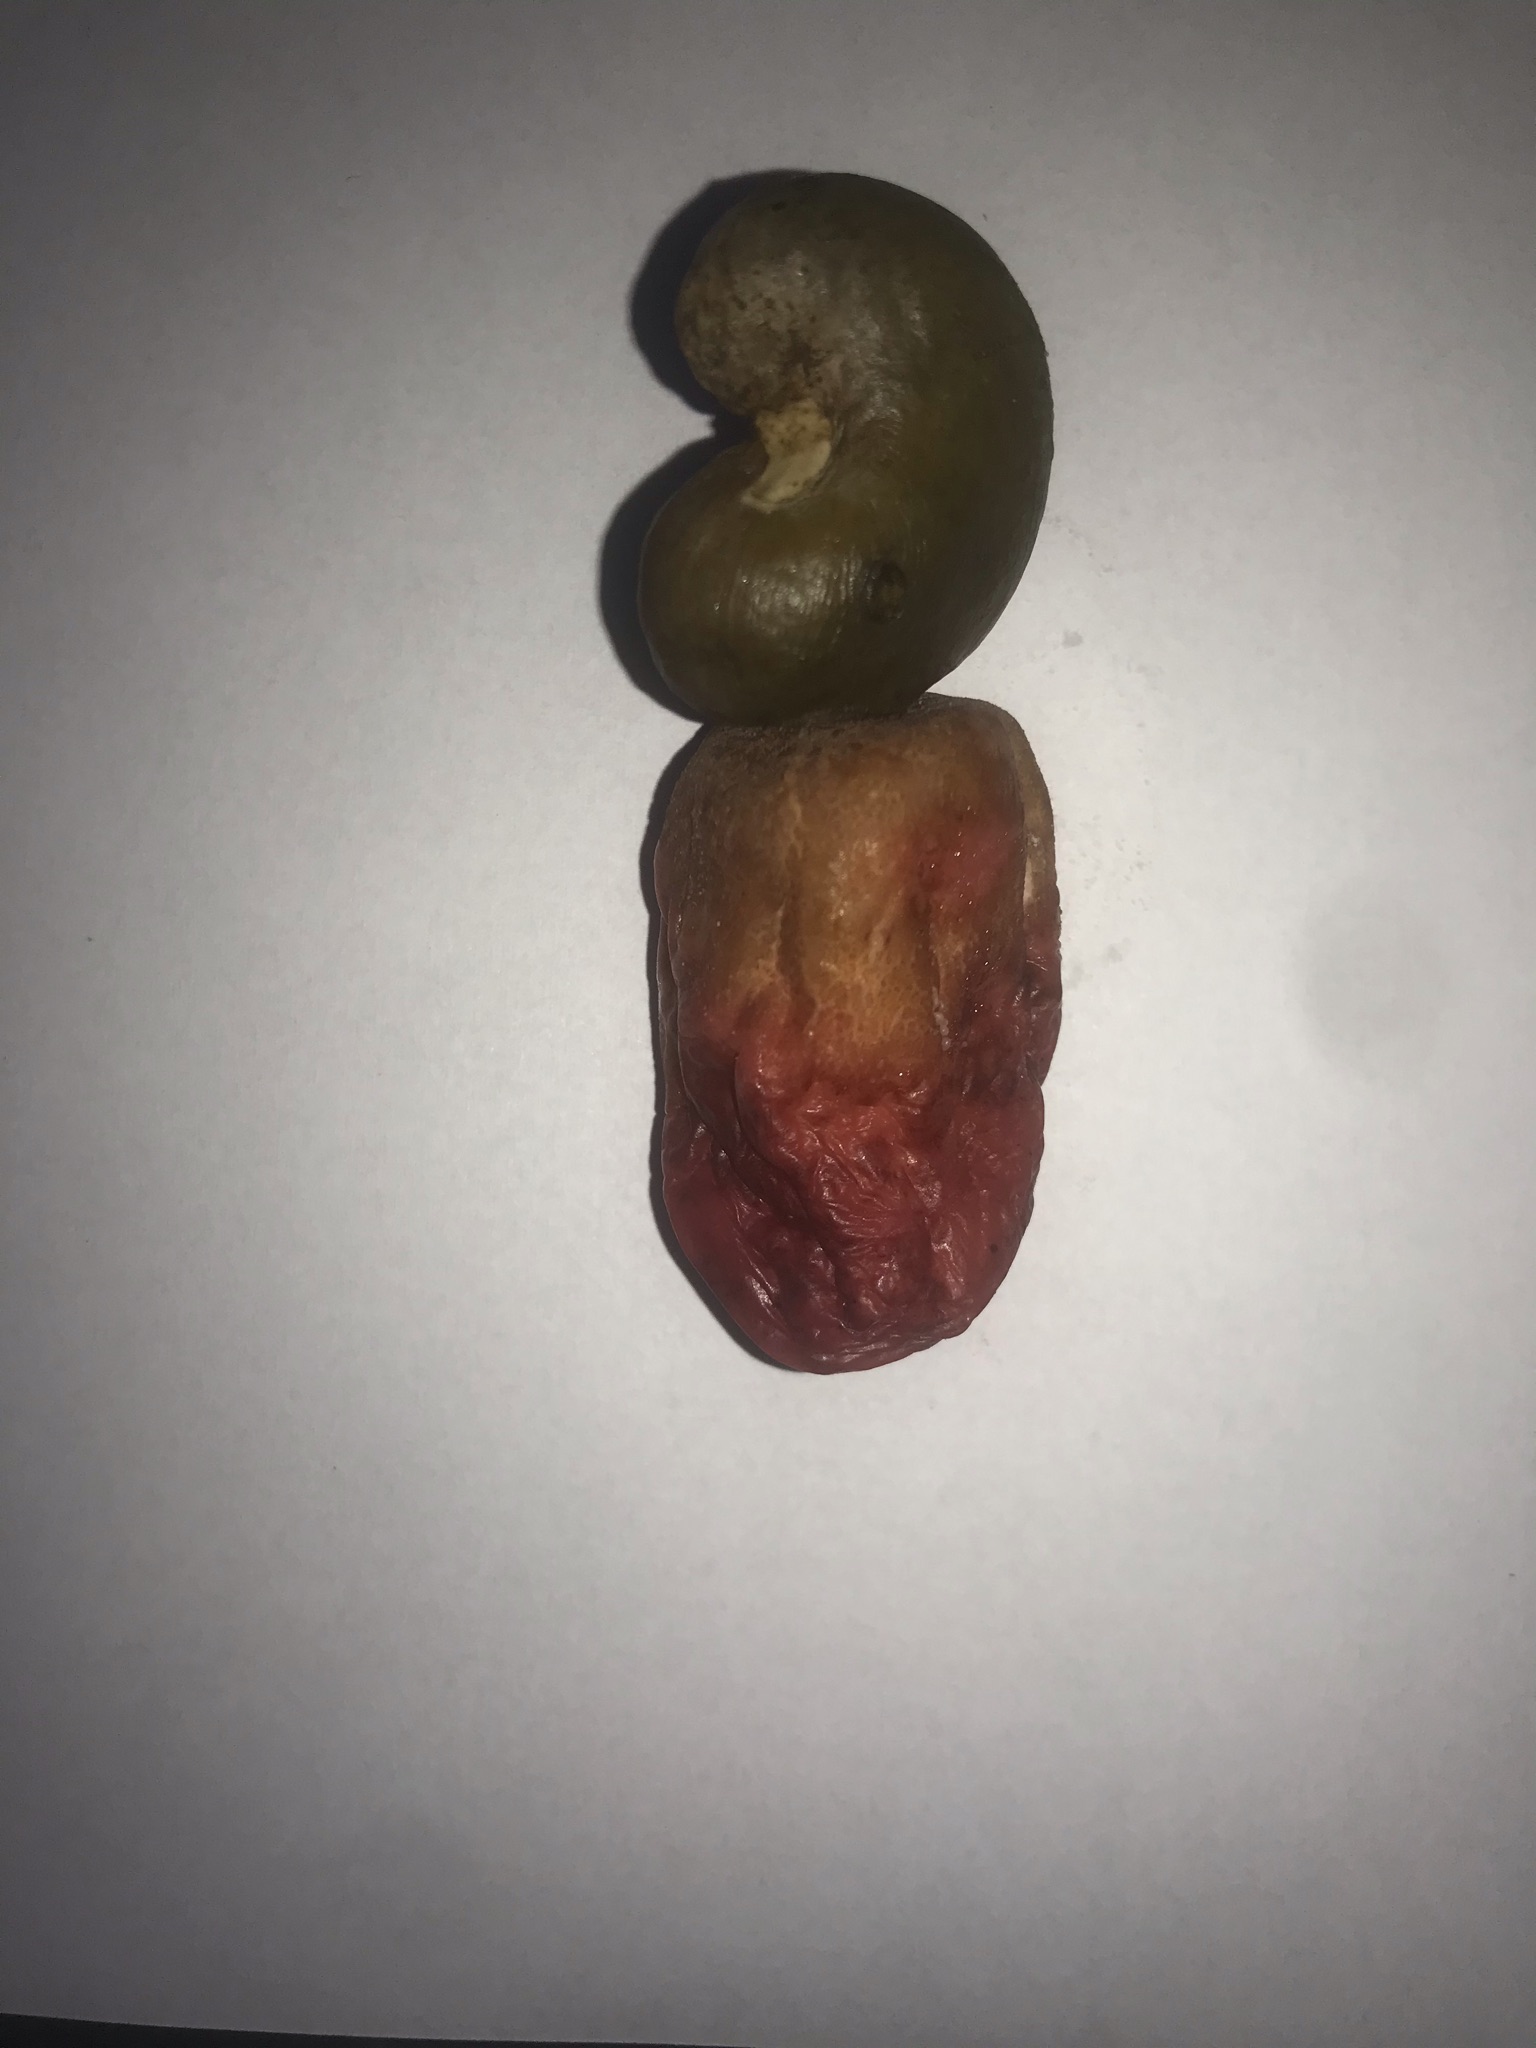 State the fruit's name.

caju vermelho
